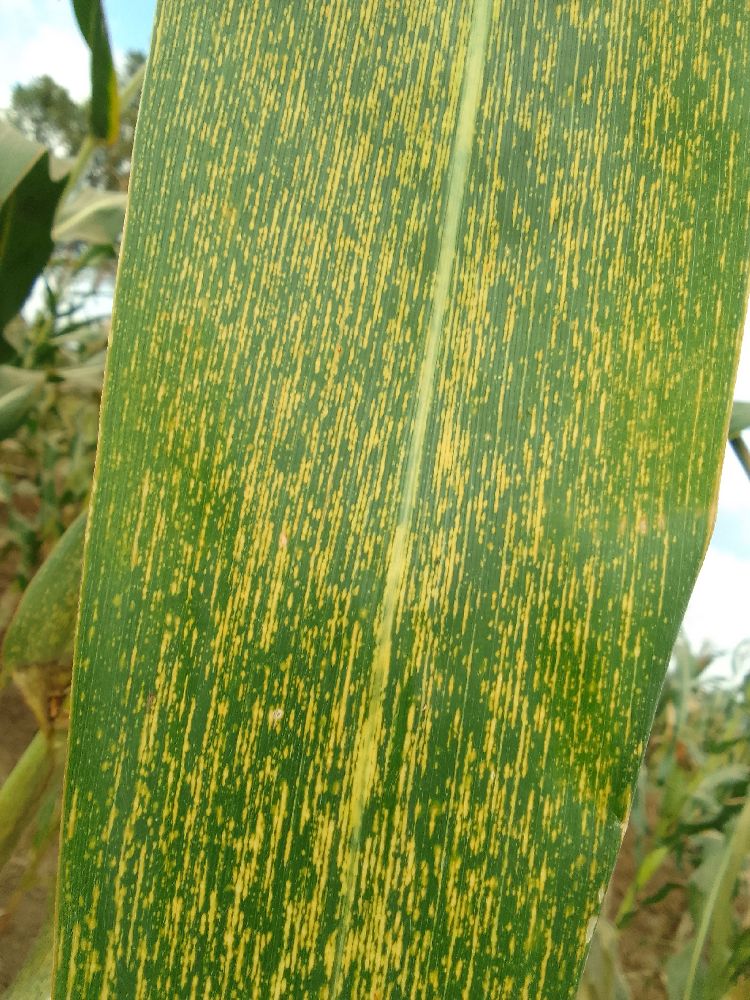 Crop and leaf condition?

maize, maize streak virus
